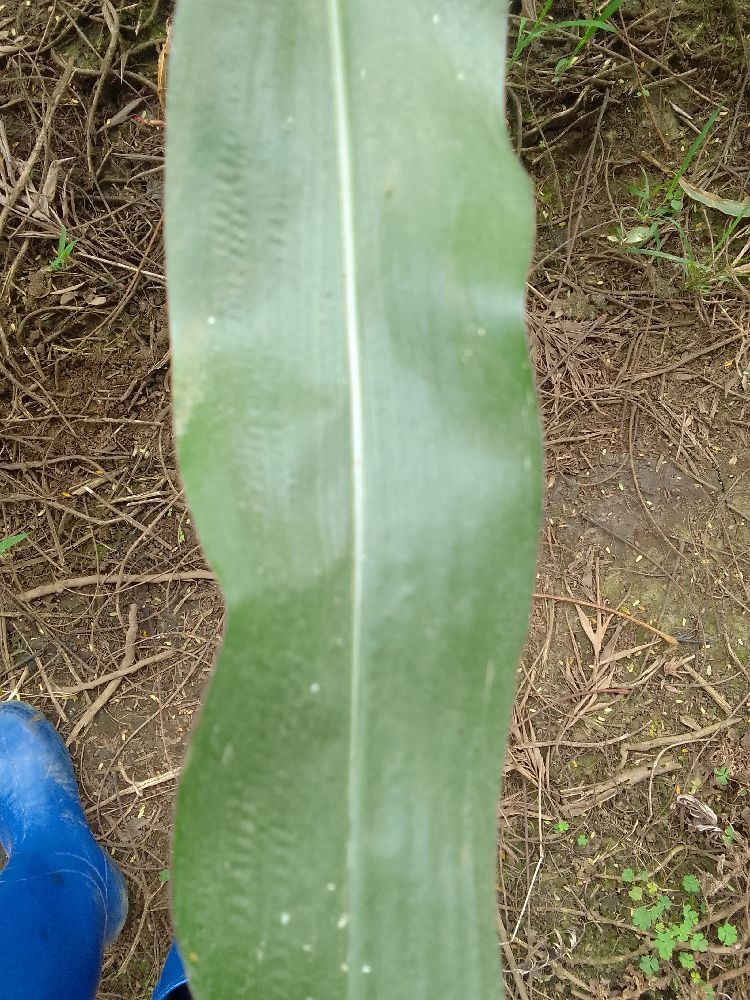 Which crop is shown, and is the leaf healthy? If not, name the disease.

maize, healthy
